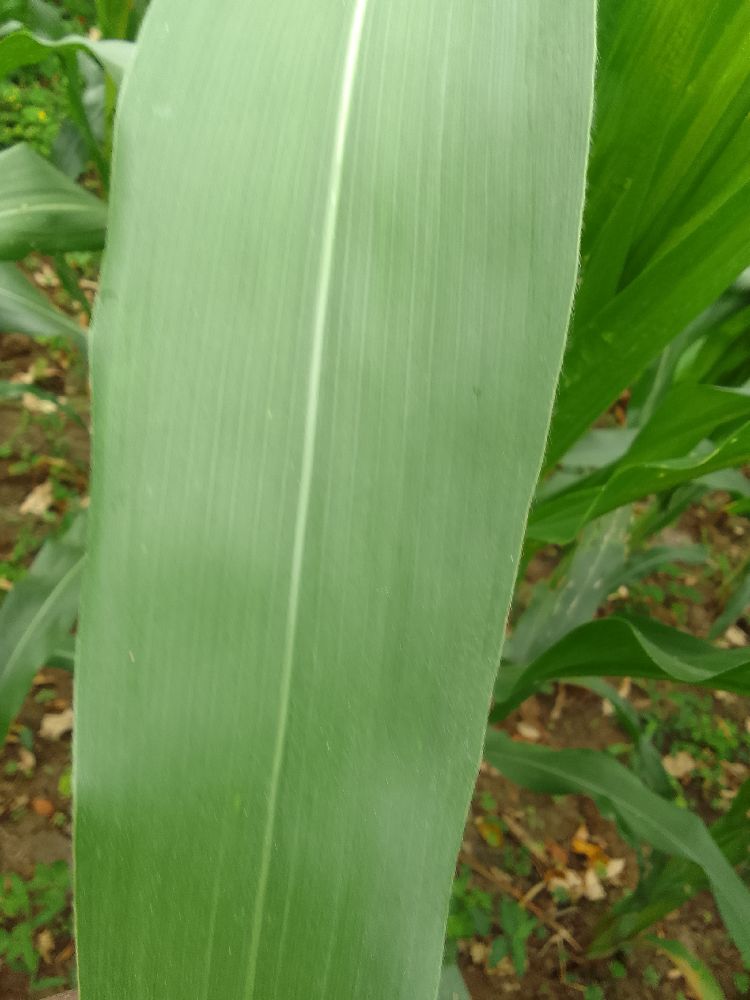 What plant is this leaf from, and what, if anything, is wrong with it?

maize, healthy
